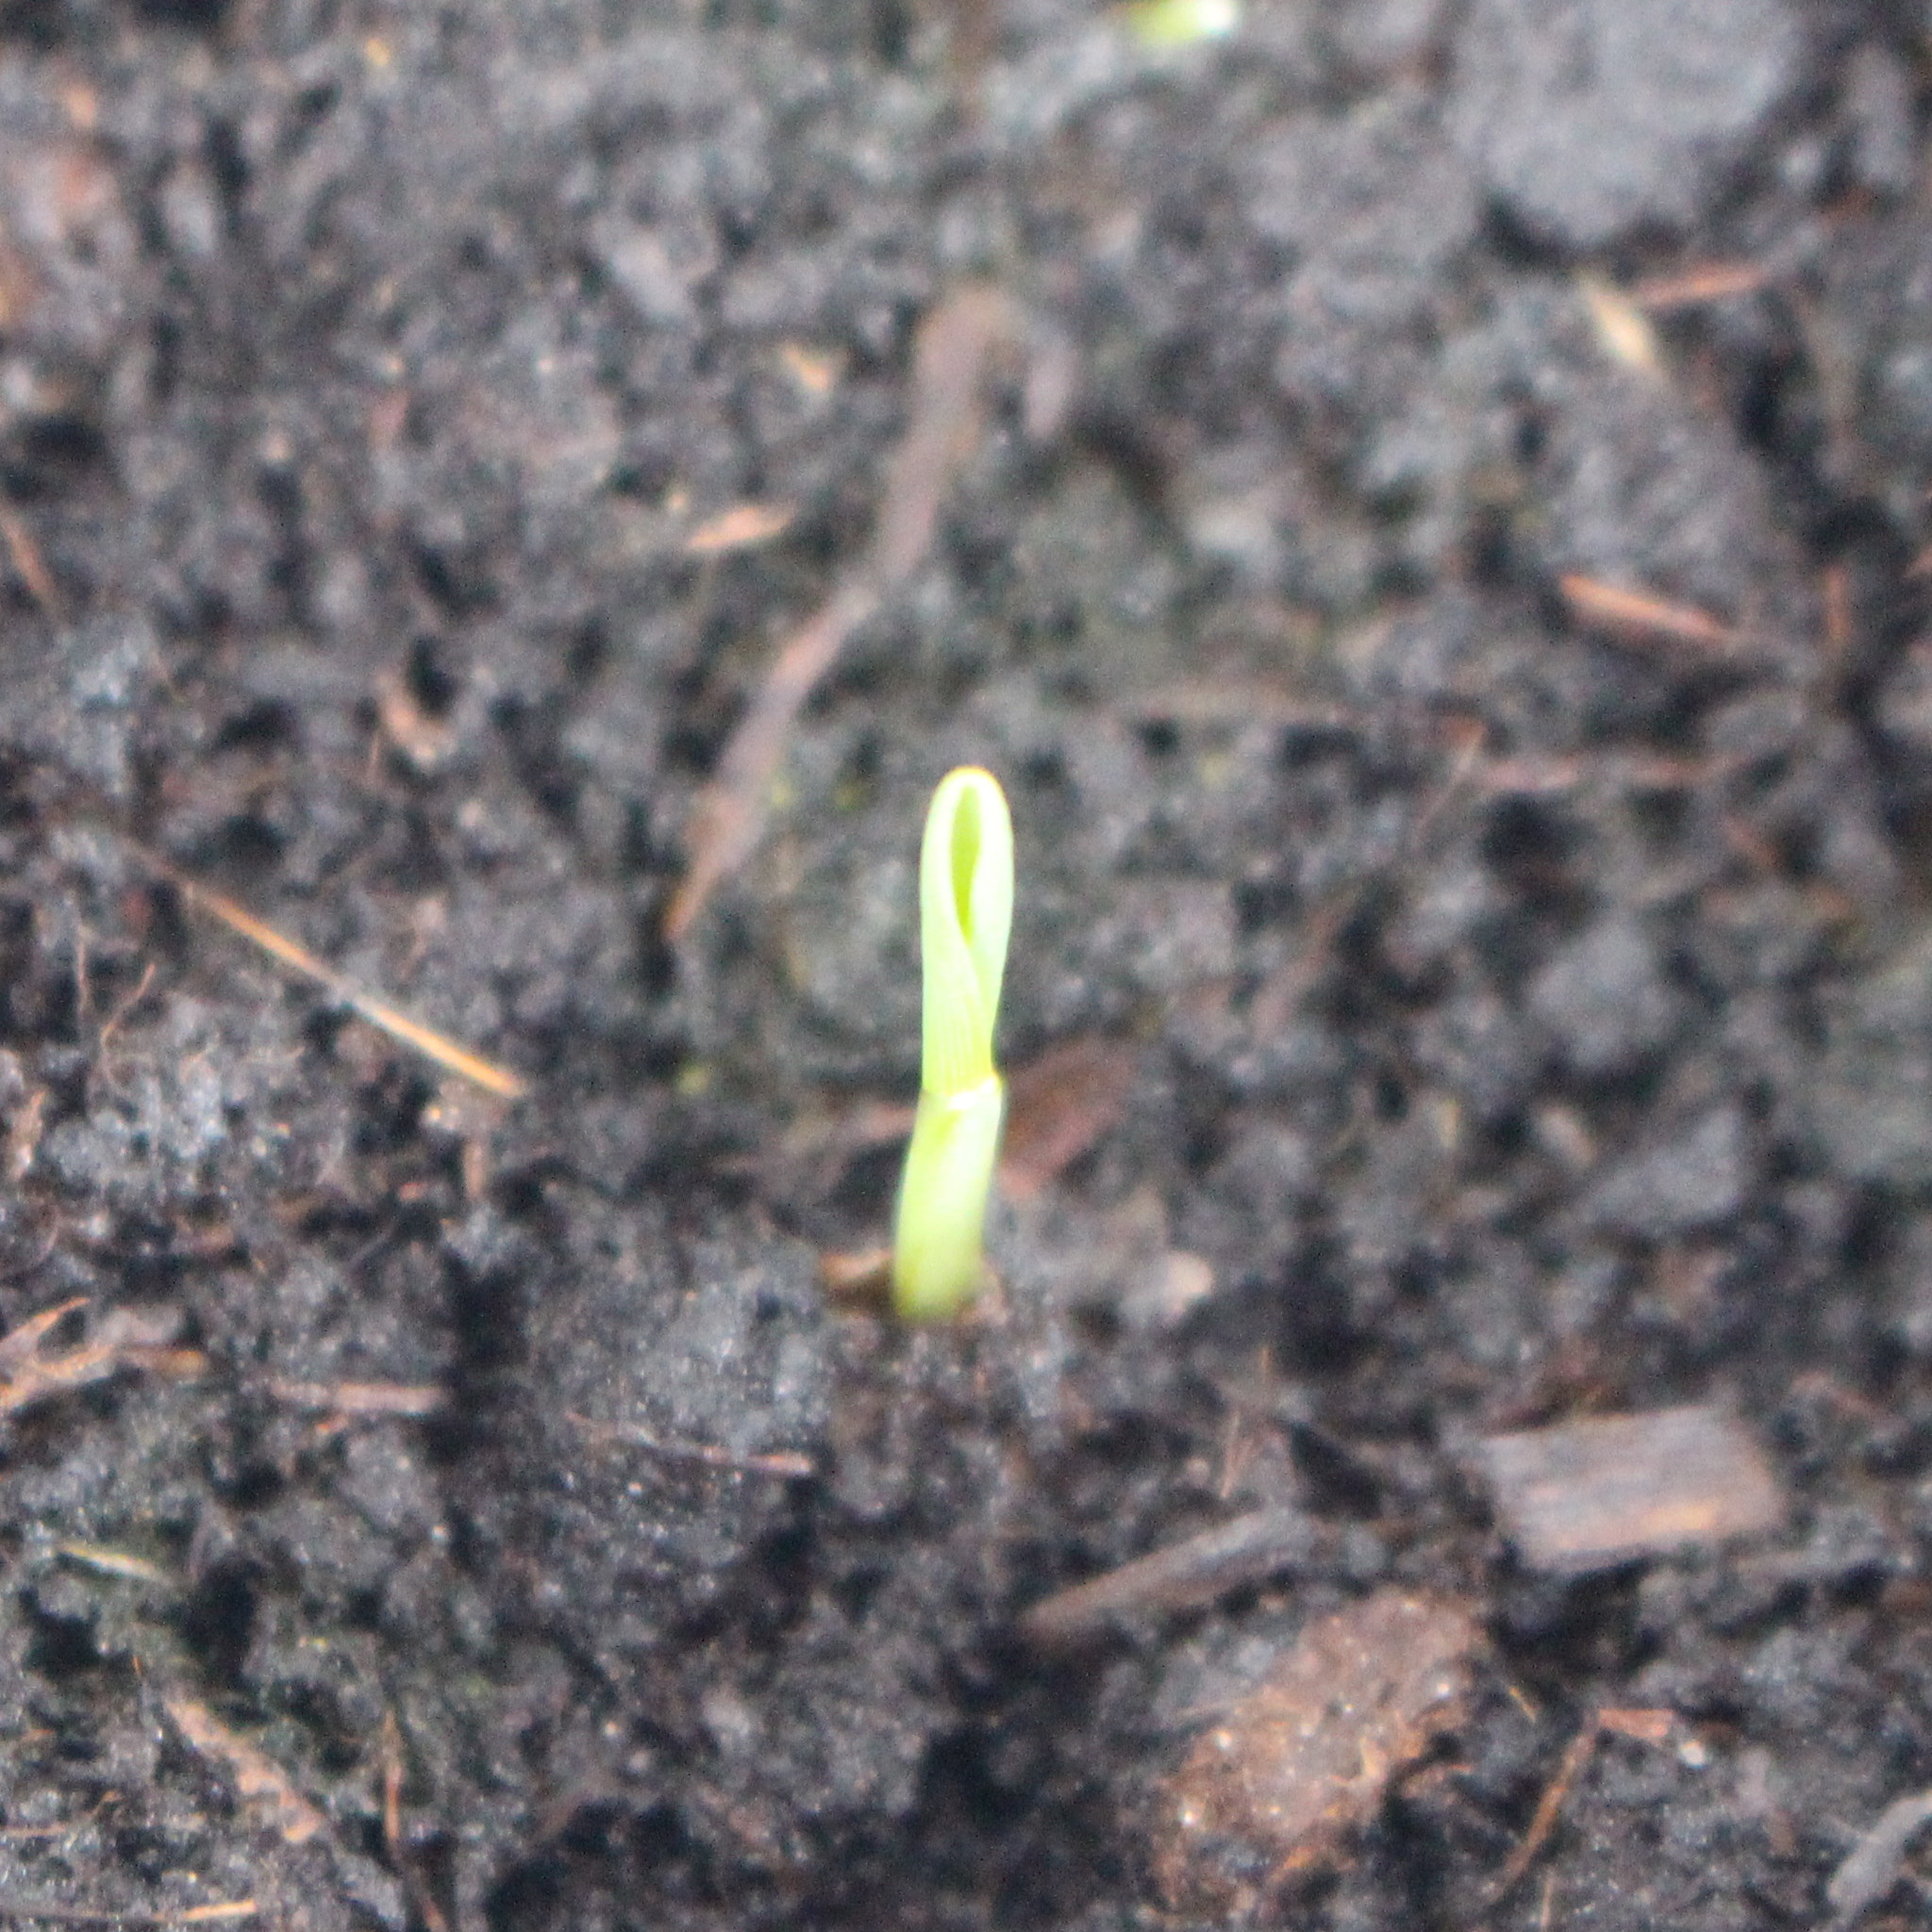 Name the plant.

Avena sterilis
